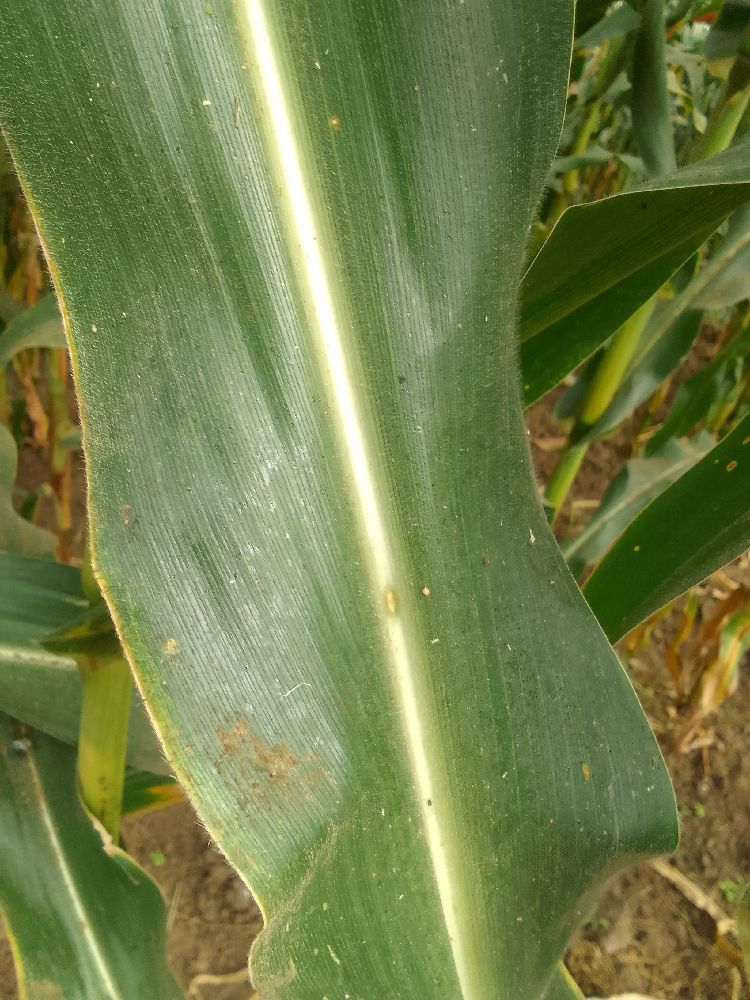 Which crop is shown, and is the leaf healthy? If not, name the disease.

maize, healthy
